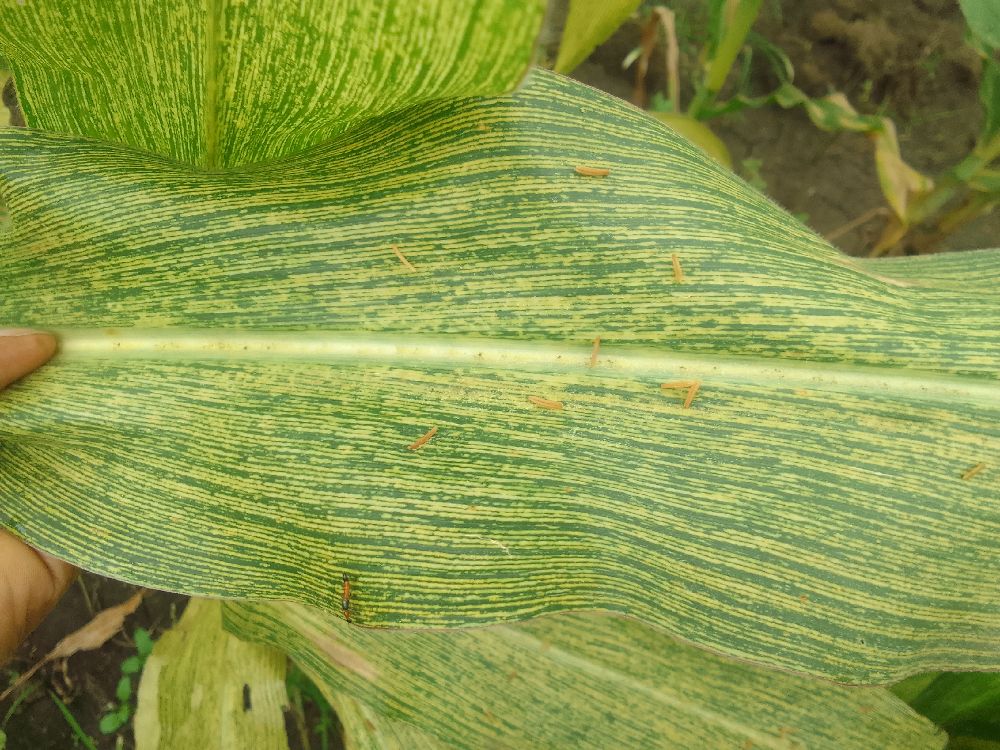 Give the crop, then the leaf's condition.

maize, maize streak virus
